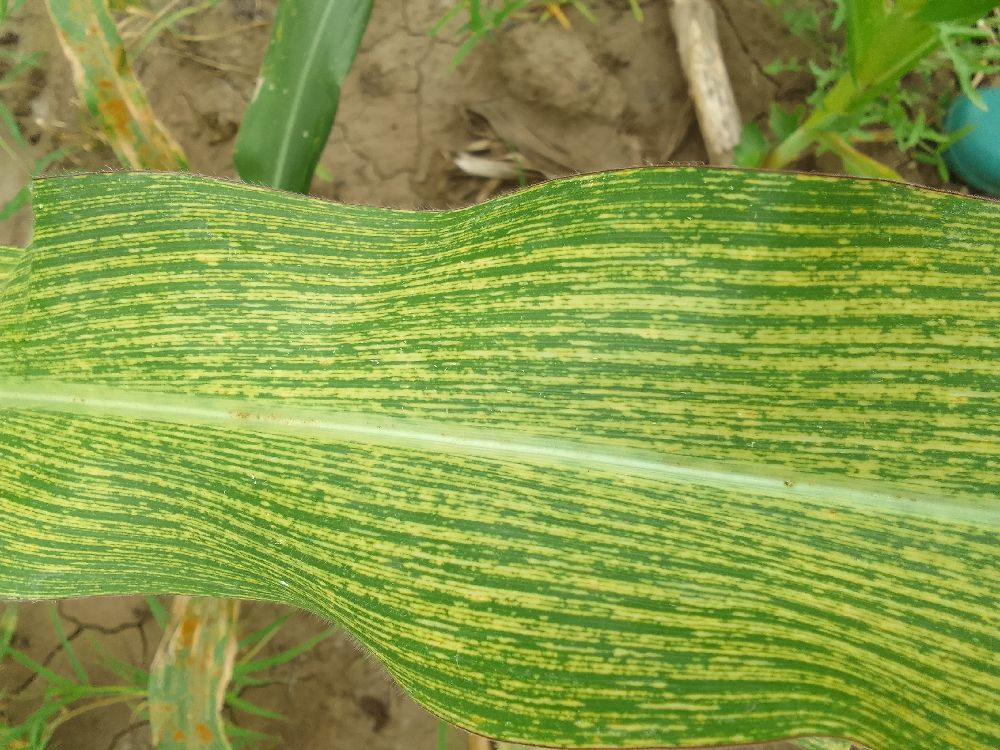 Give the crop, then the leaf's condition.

maize, maize streak virus
